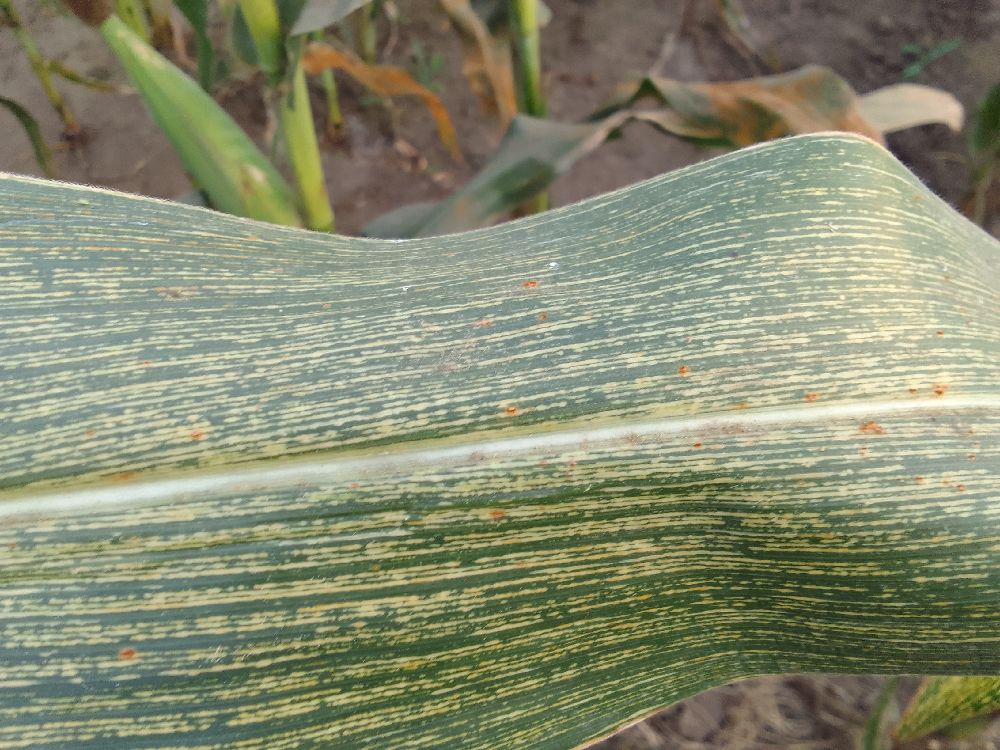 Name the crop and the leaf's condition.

maize, maize streak virus
